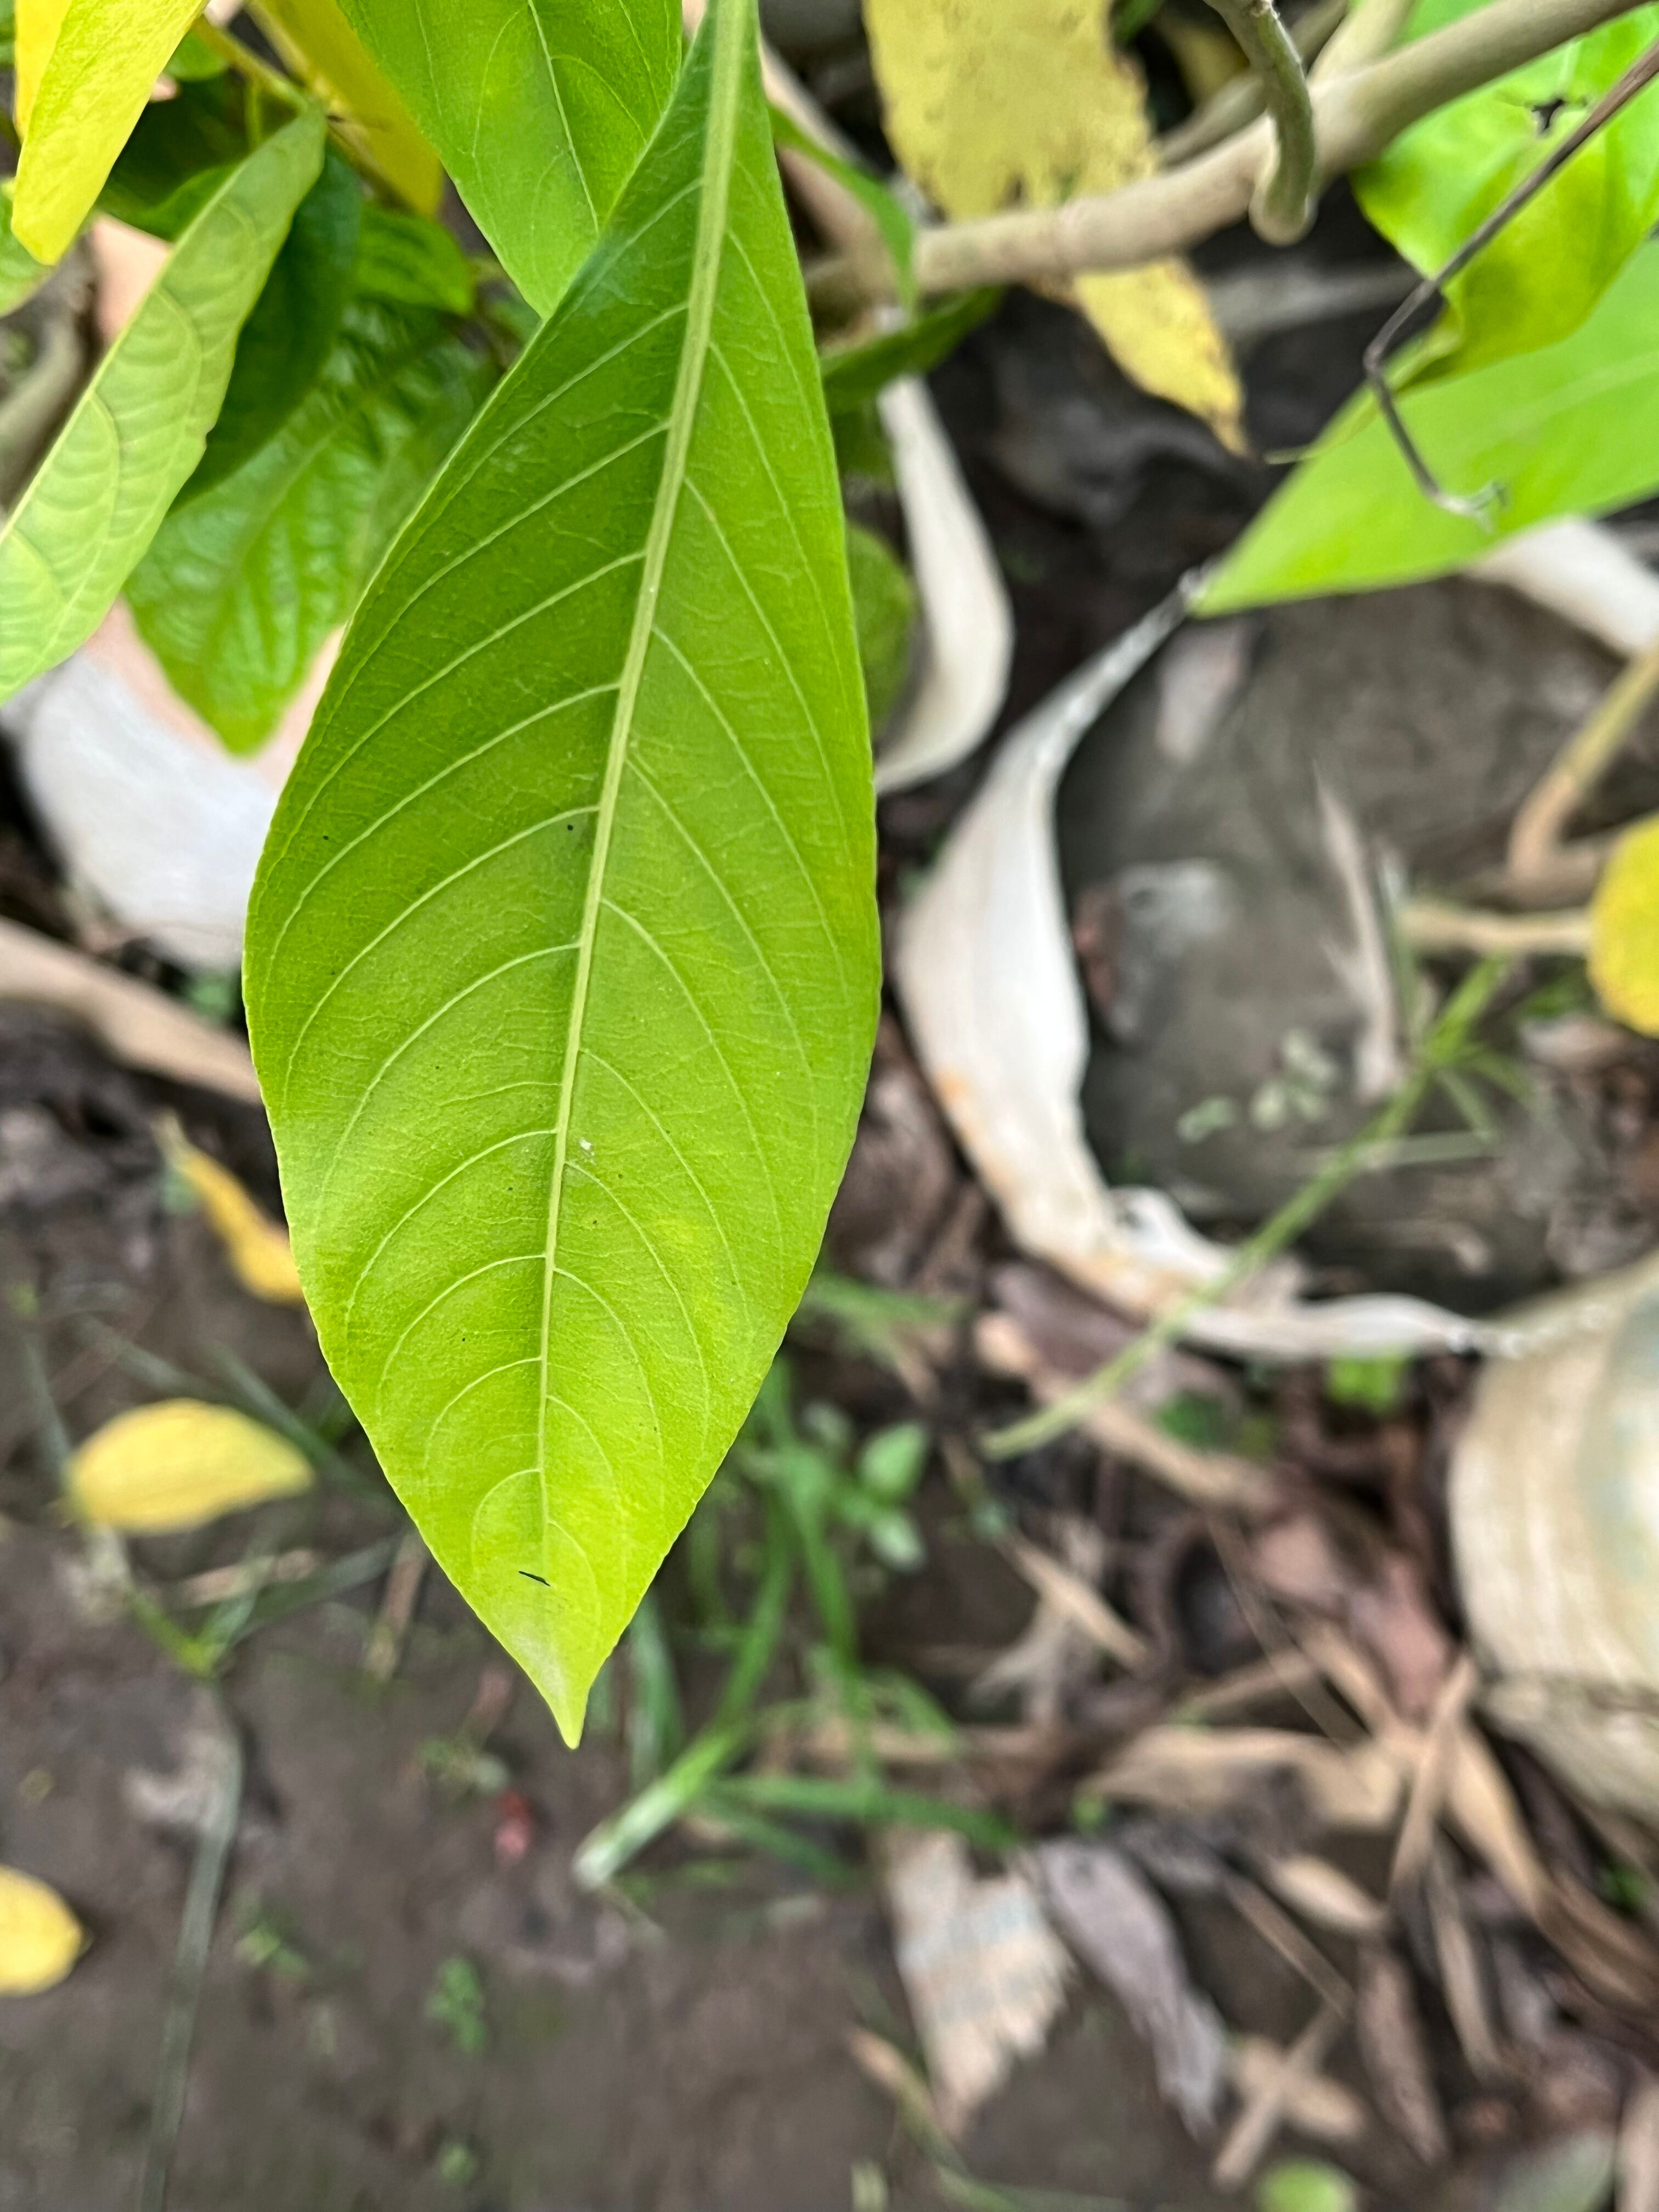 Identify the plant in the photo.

vasaka
